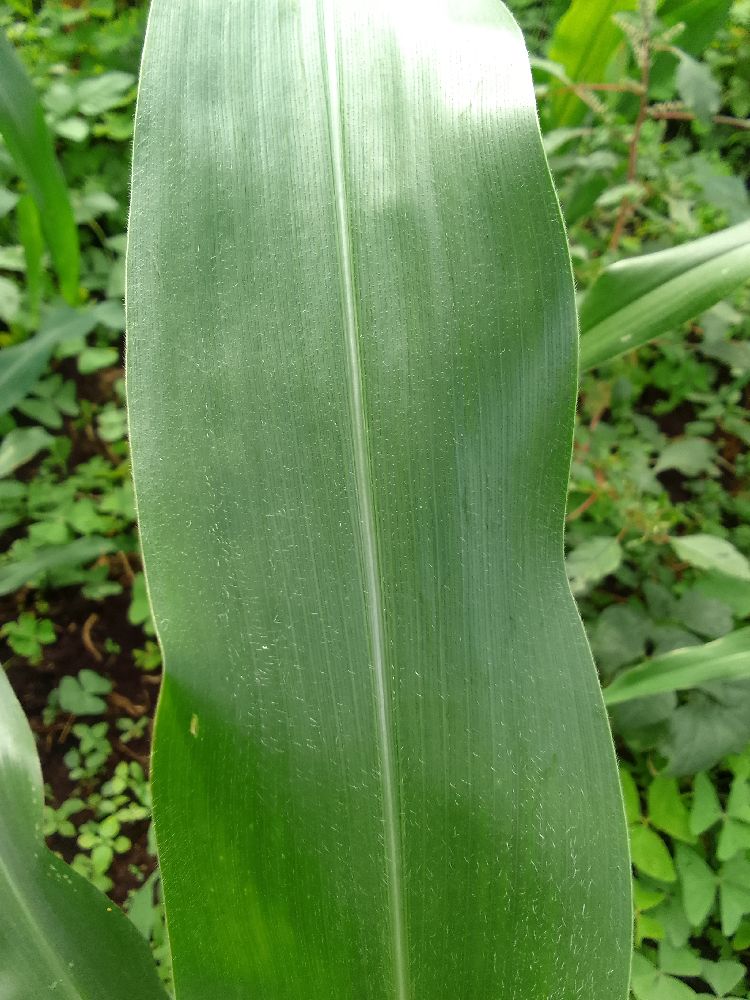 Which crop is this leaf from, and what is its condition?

maize, healthy
